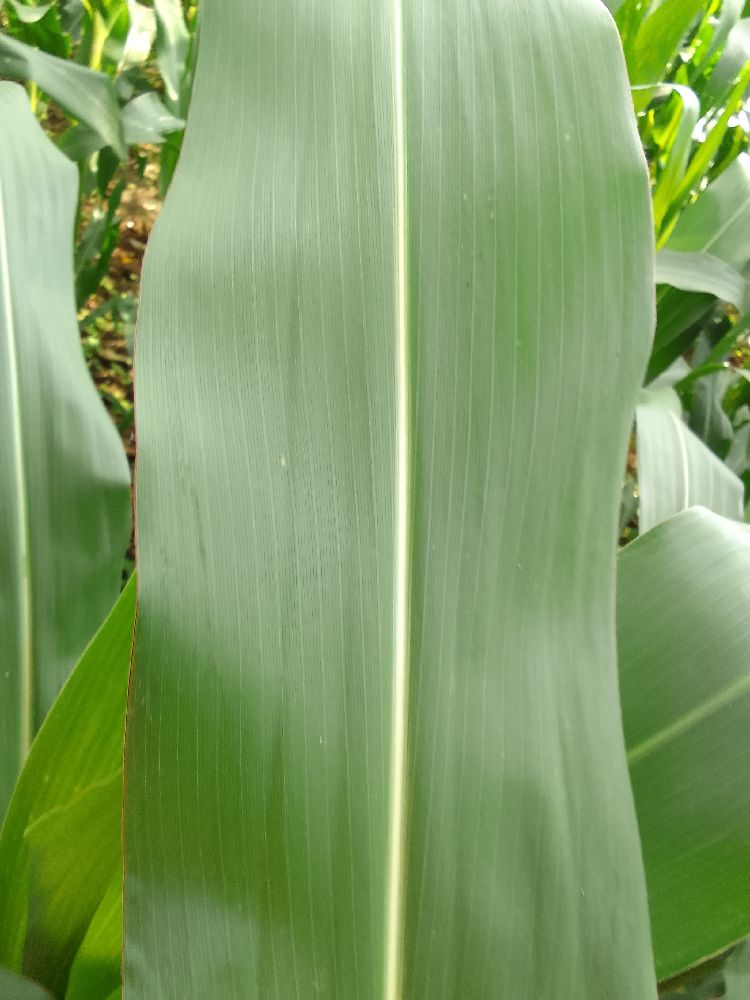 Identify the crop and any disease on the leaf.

maize, healthy
